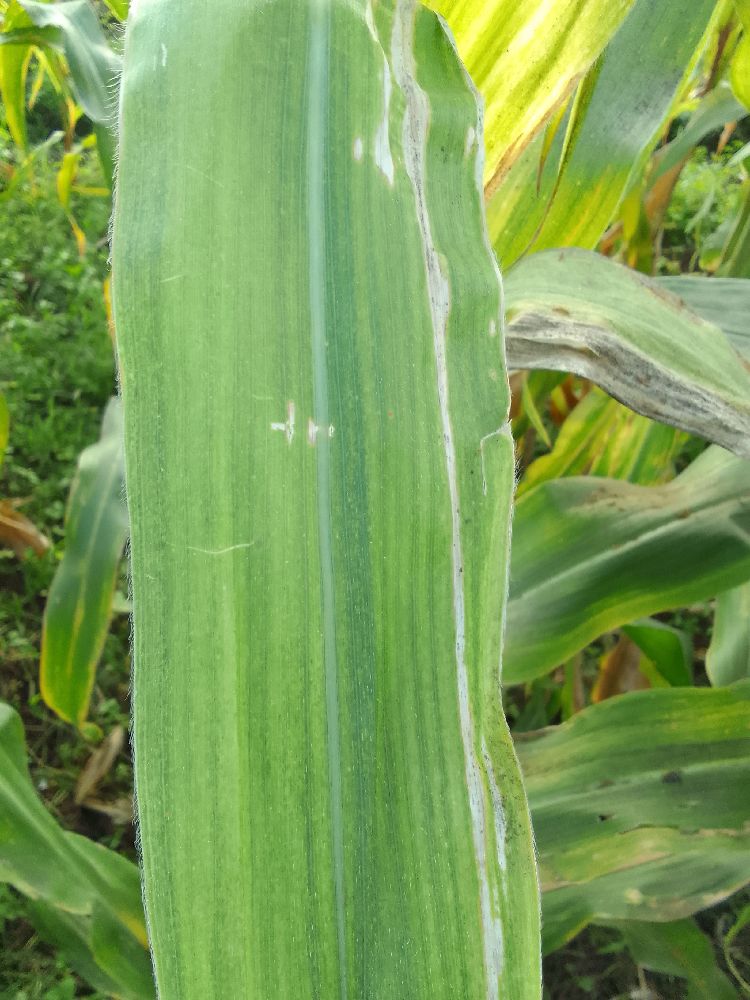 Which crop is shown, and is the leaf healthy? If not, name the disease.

maize, maize lethal necrosis
